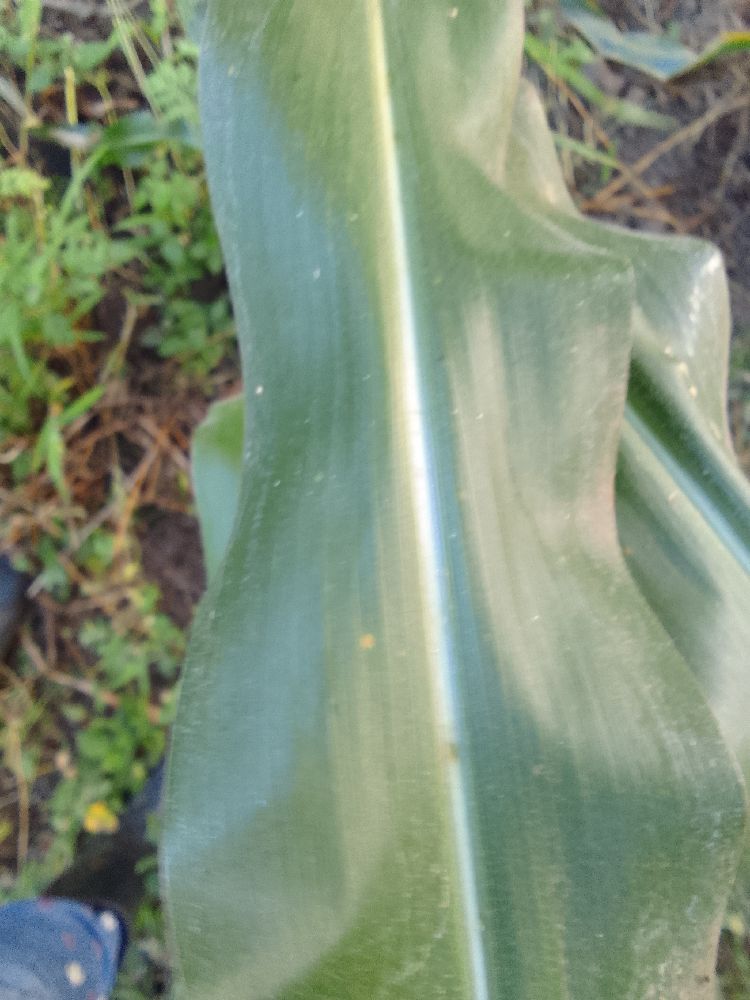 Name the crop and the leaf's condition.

maize, healthy
